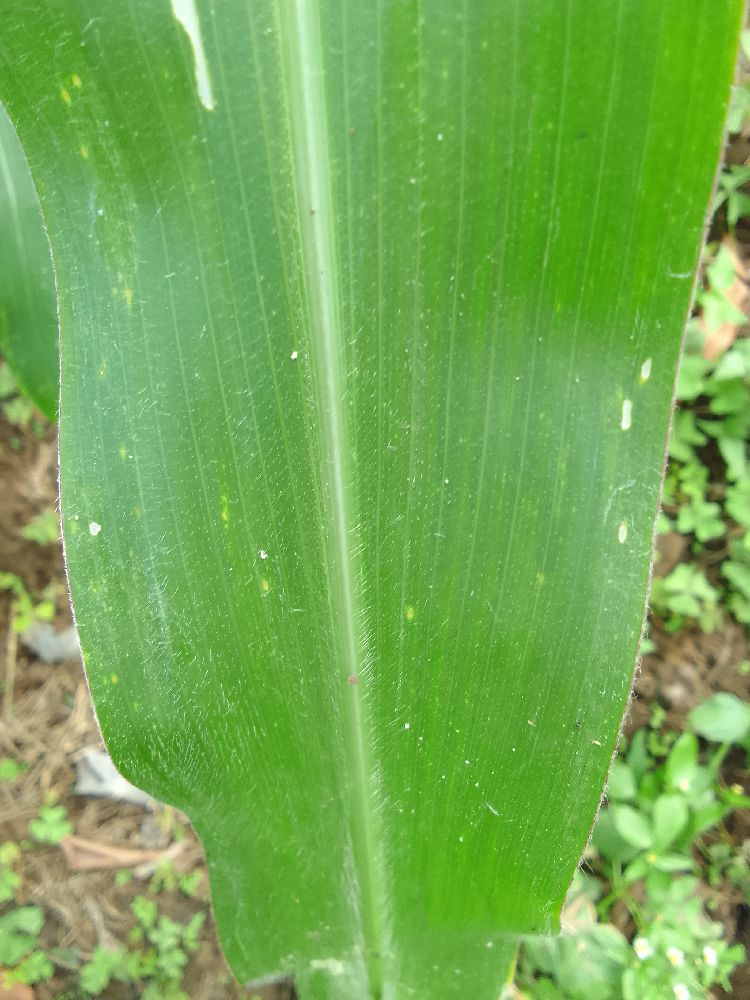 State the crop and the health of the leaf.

maize, healthy
